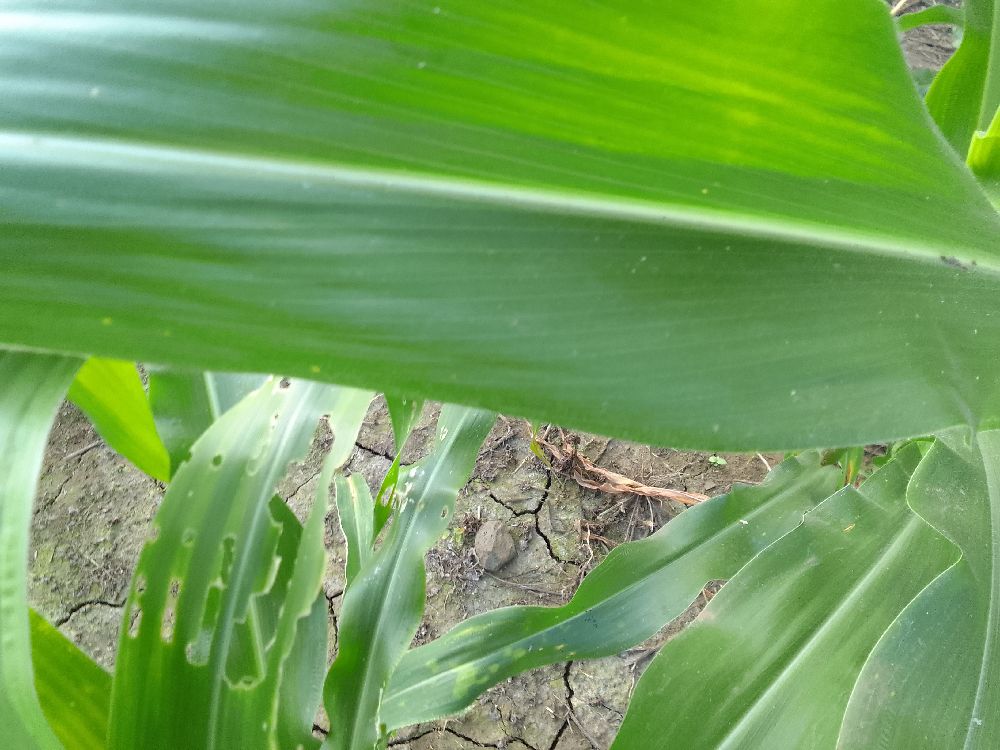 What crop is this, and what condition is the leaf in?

maize, healthy
